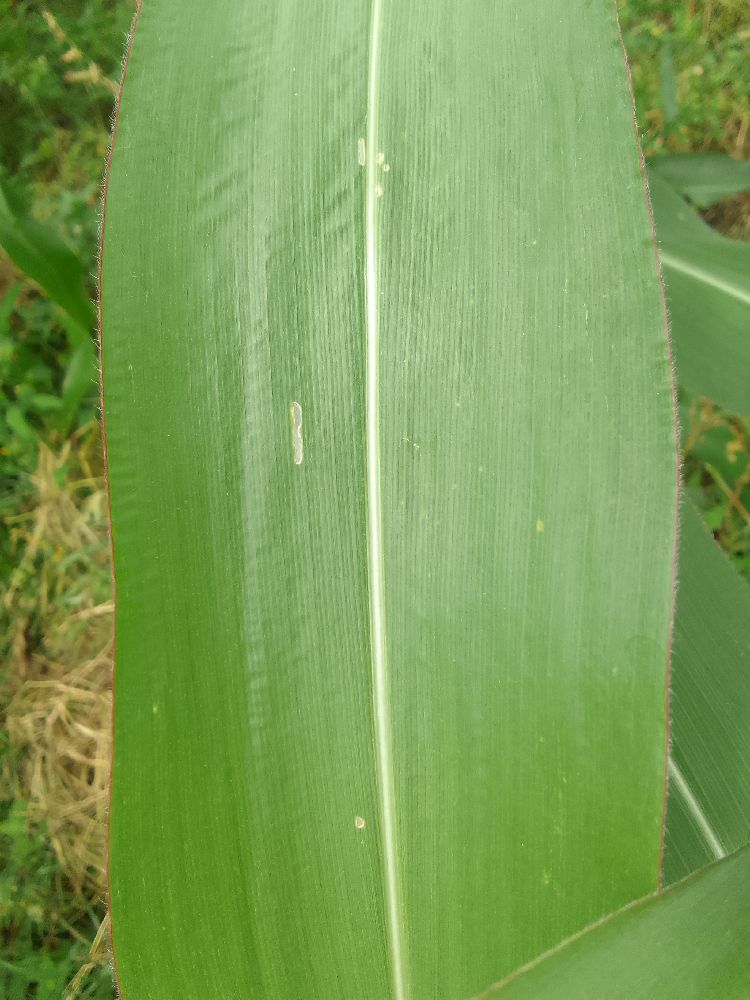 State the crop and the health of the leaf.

maize, healthy
